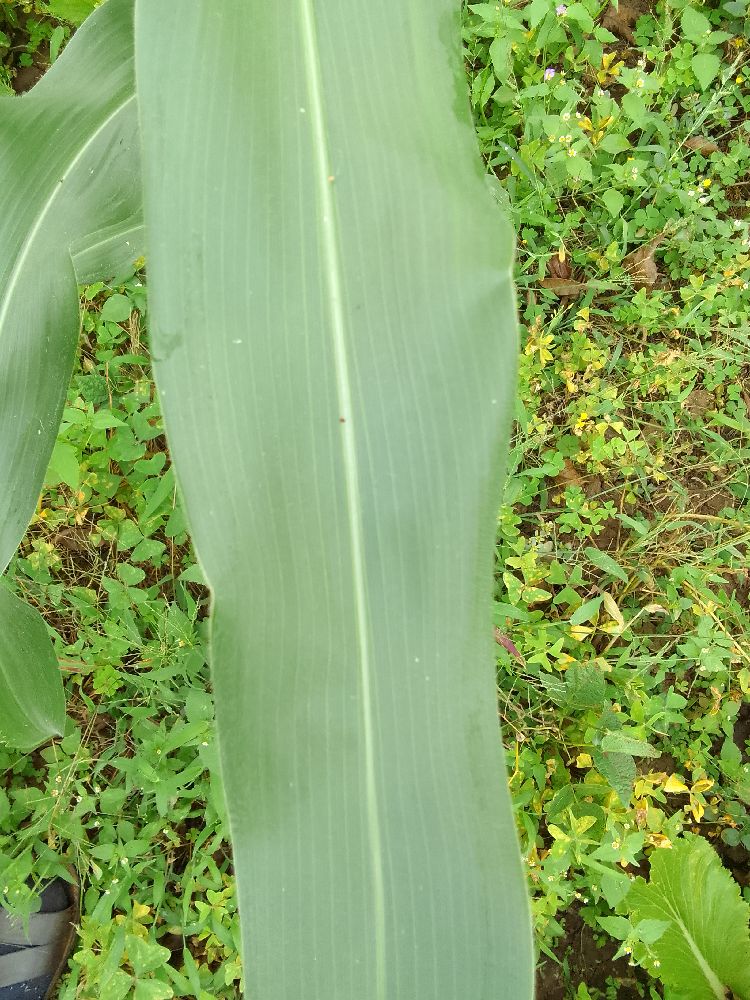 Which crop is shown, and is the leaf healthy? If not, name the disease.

maize, healthy
